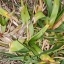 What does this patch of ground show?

grass
